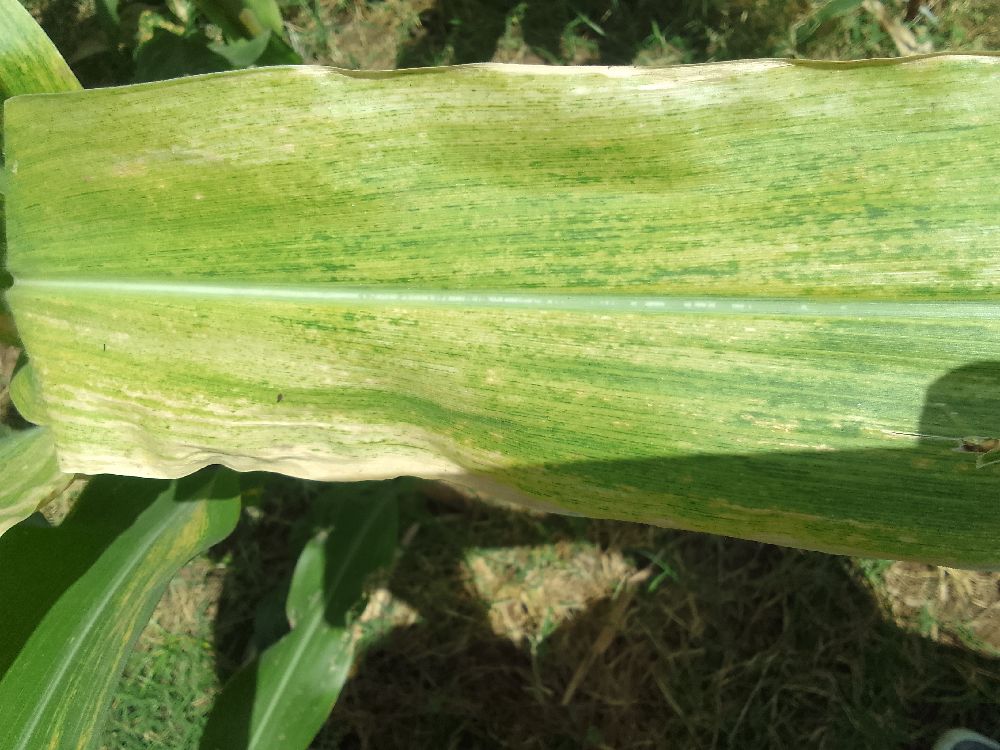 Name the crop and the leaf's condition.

maize, maize lethal necrosis
